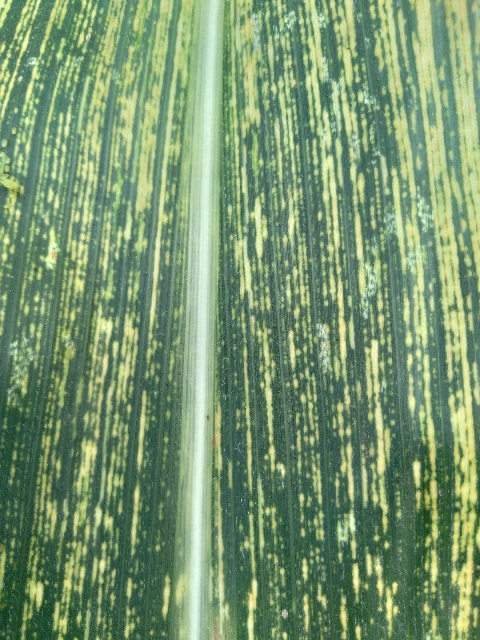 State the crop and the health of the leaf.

maize, maize streak virus
